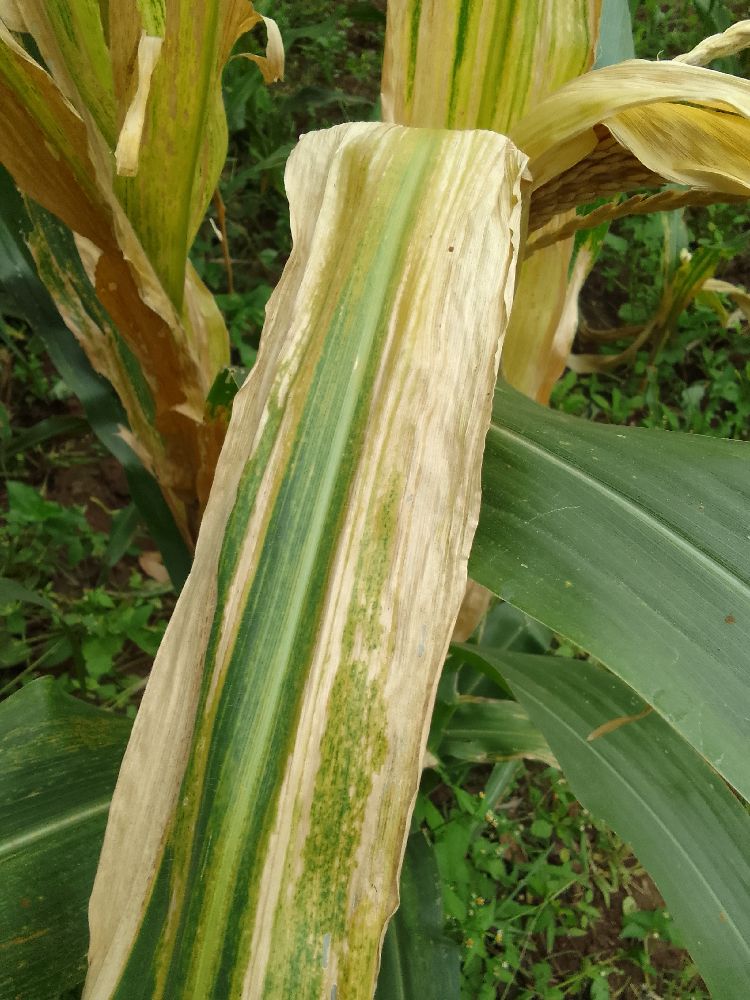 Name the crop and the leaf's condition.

maize, maize lethal necrosis
